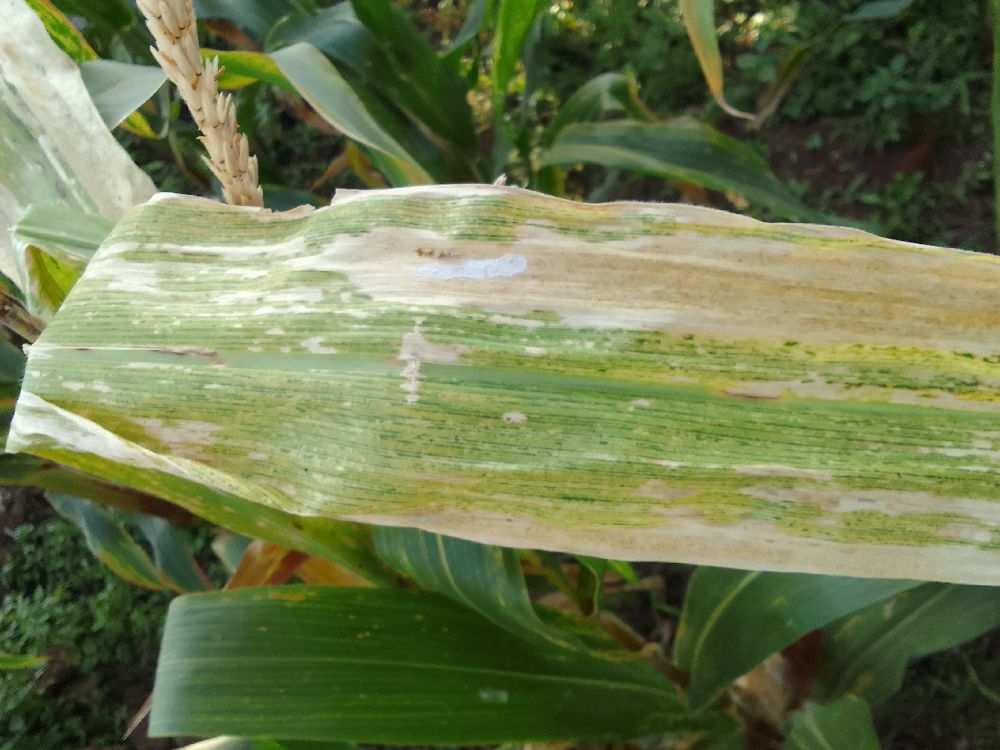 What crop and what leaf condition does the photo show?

maize, maize lethal necrosis
